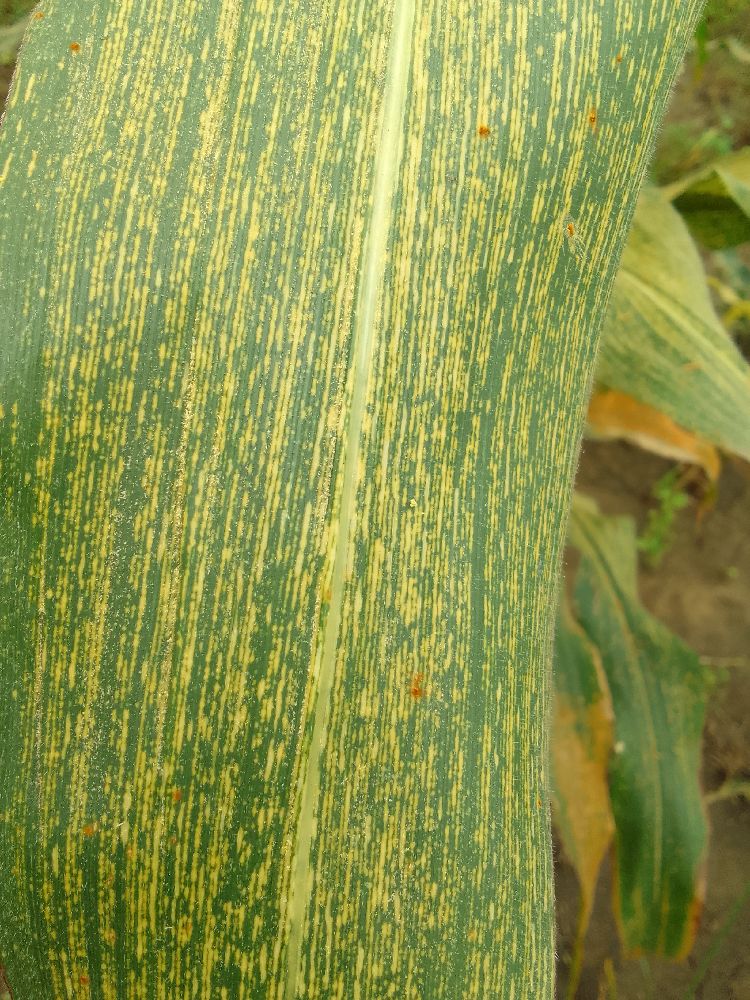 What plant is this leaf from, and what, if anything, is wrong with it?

maize, maize streak virus
